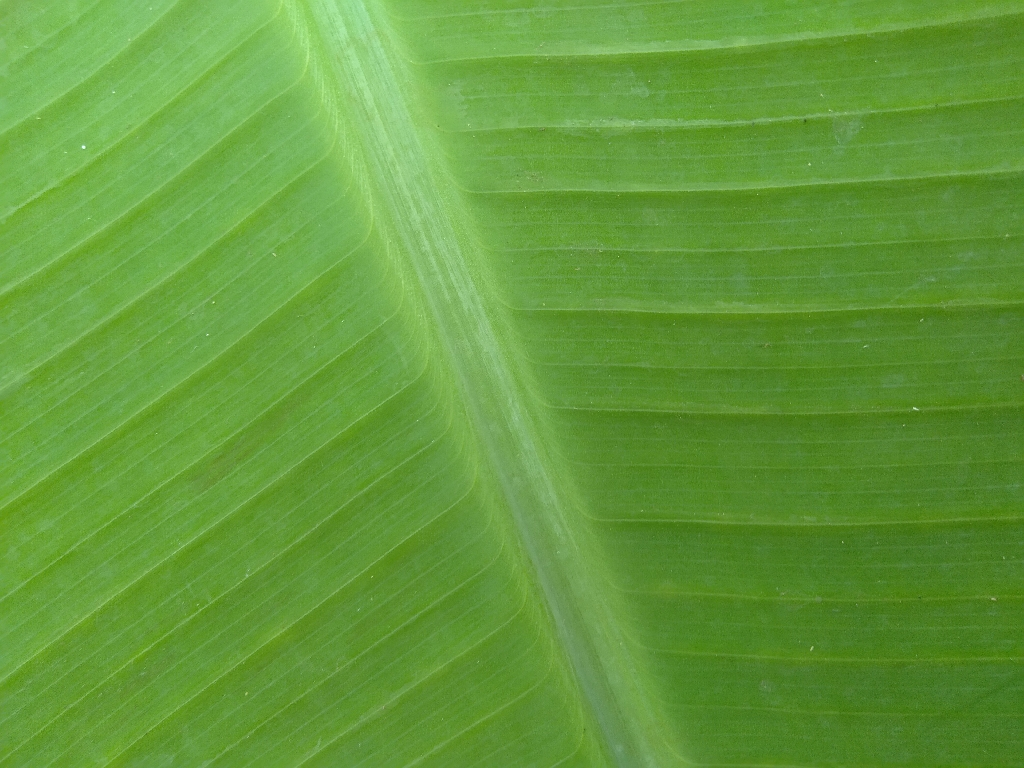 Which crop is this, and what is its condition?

banana, healthy
